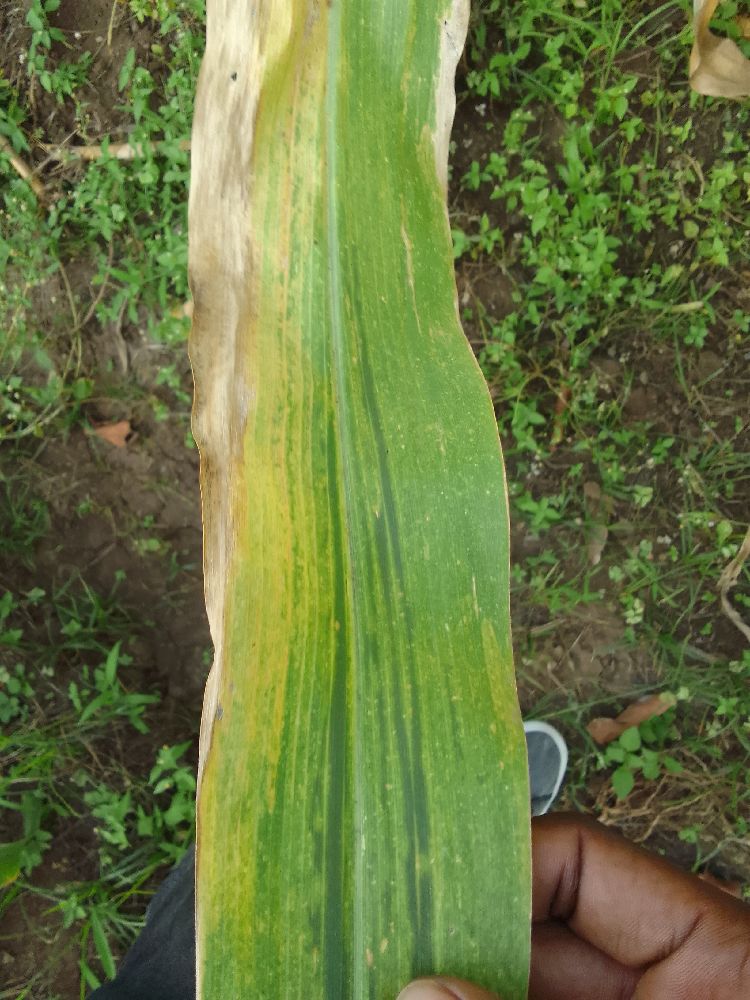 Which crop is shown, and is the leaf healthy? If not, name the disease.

maize, maize lethal necrosis
